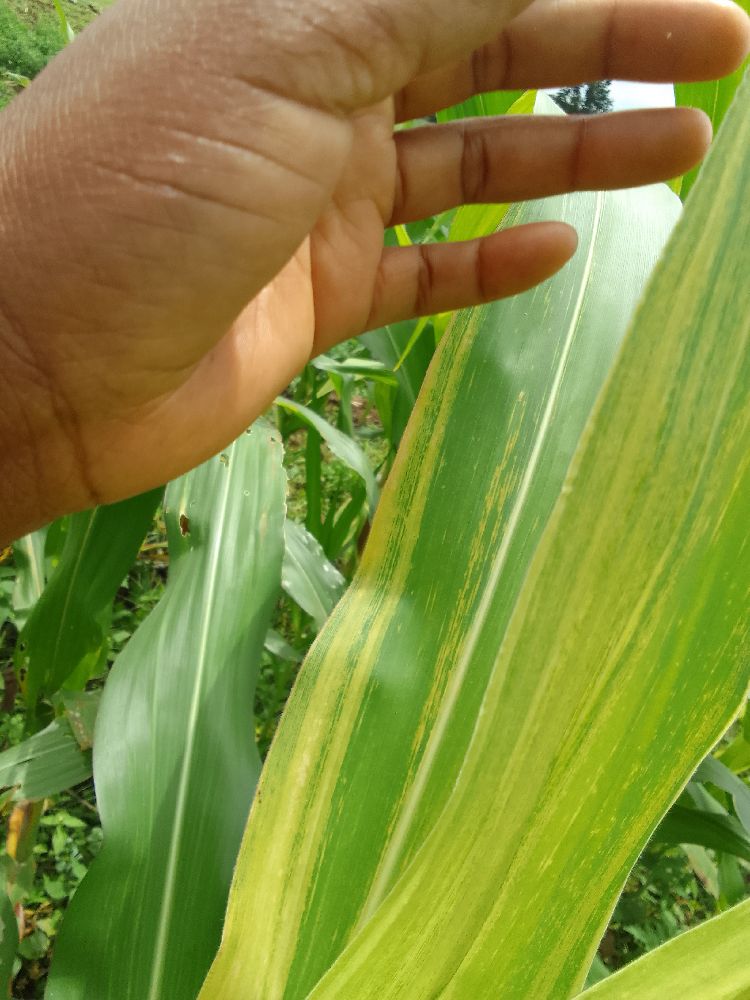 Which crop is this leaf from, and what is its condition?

maize, maize lethal necrosis
